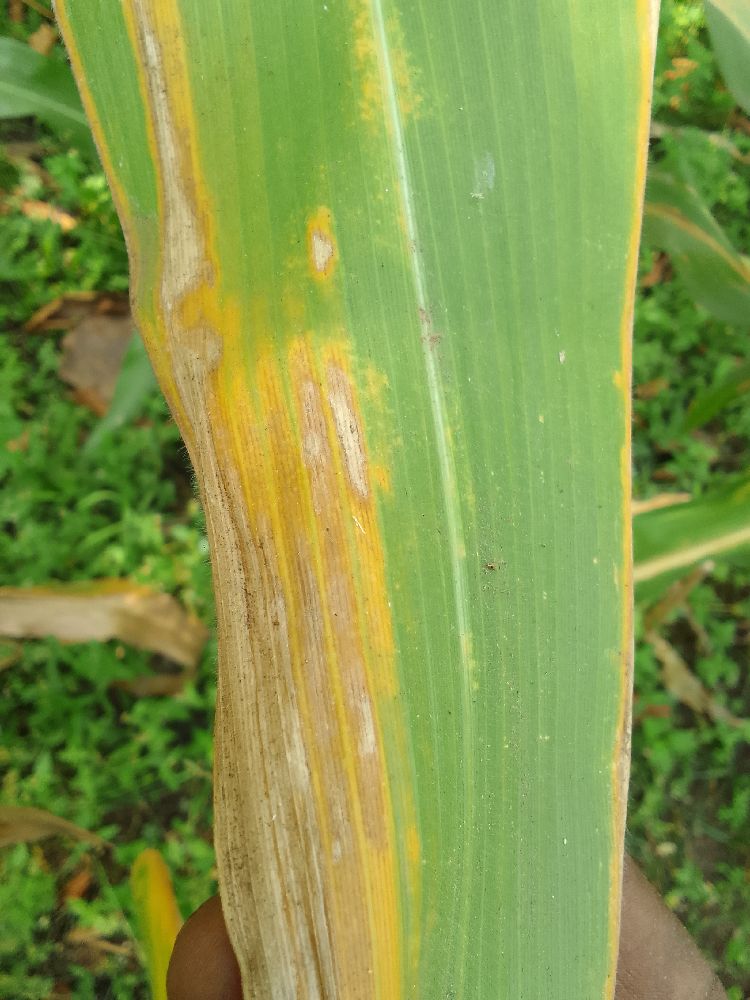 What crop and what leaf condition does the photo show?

maize, maize lethal necrosis
